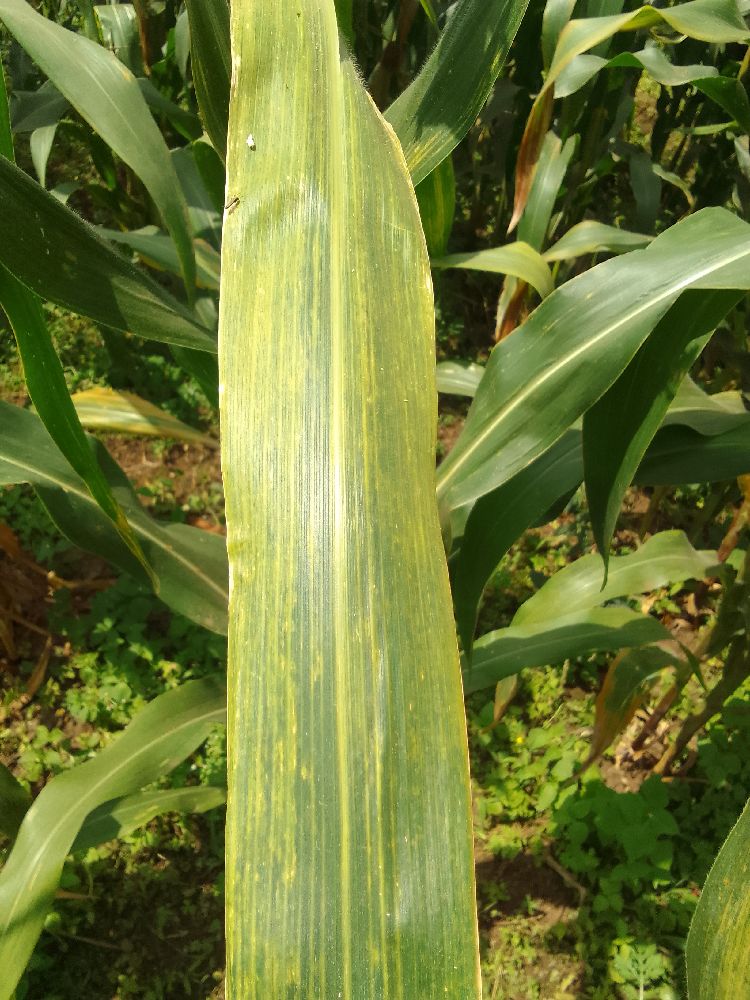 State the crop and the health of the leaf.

maize, maize lethal necrosis
